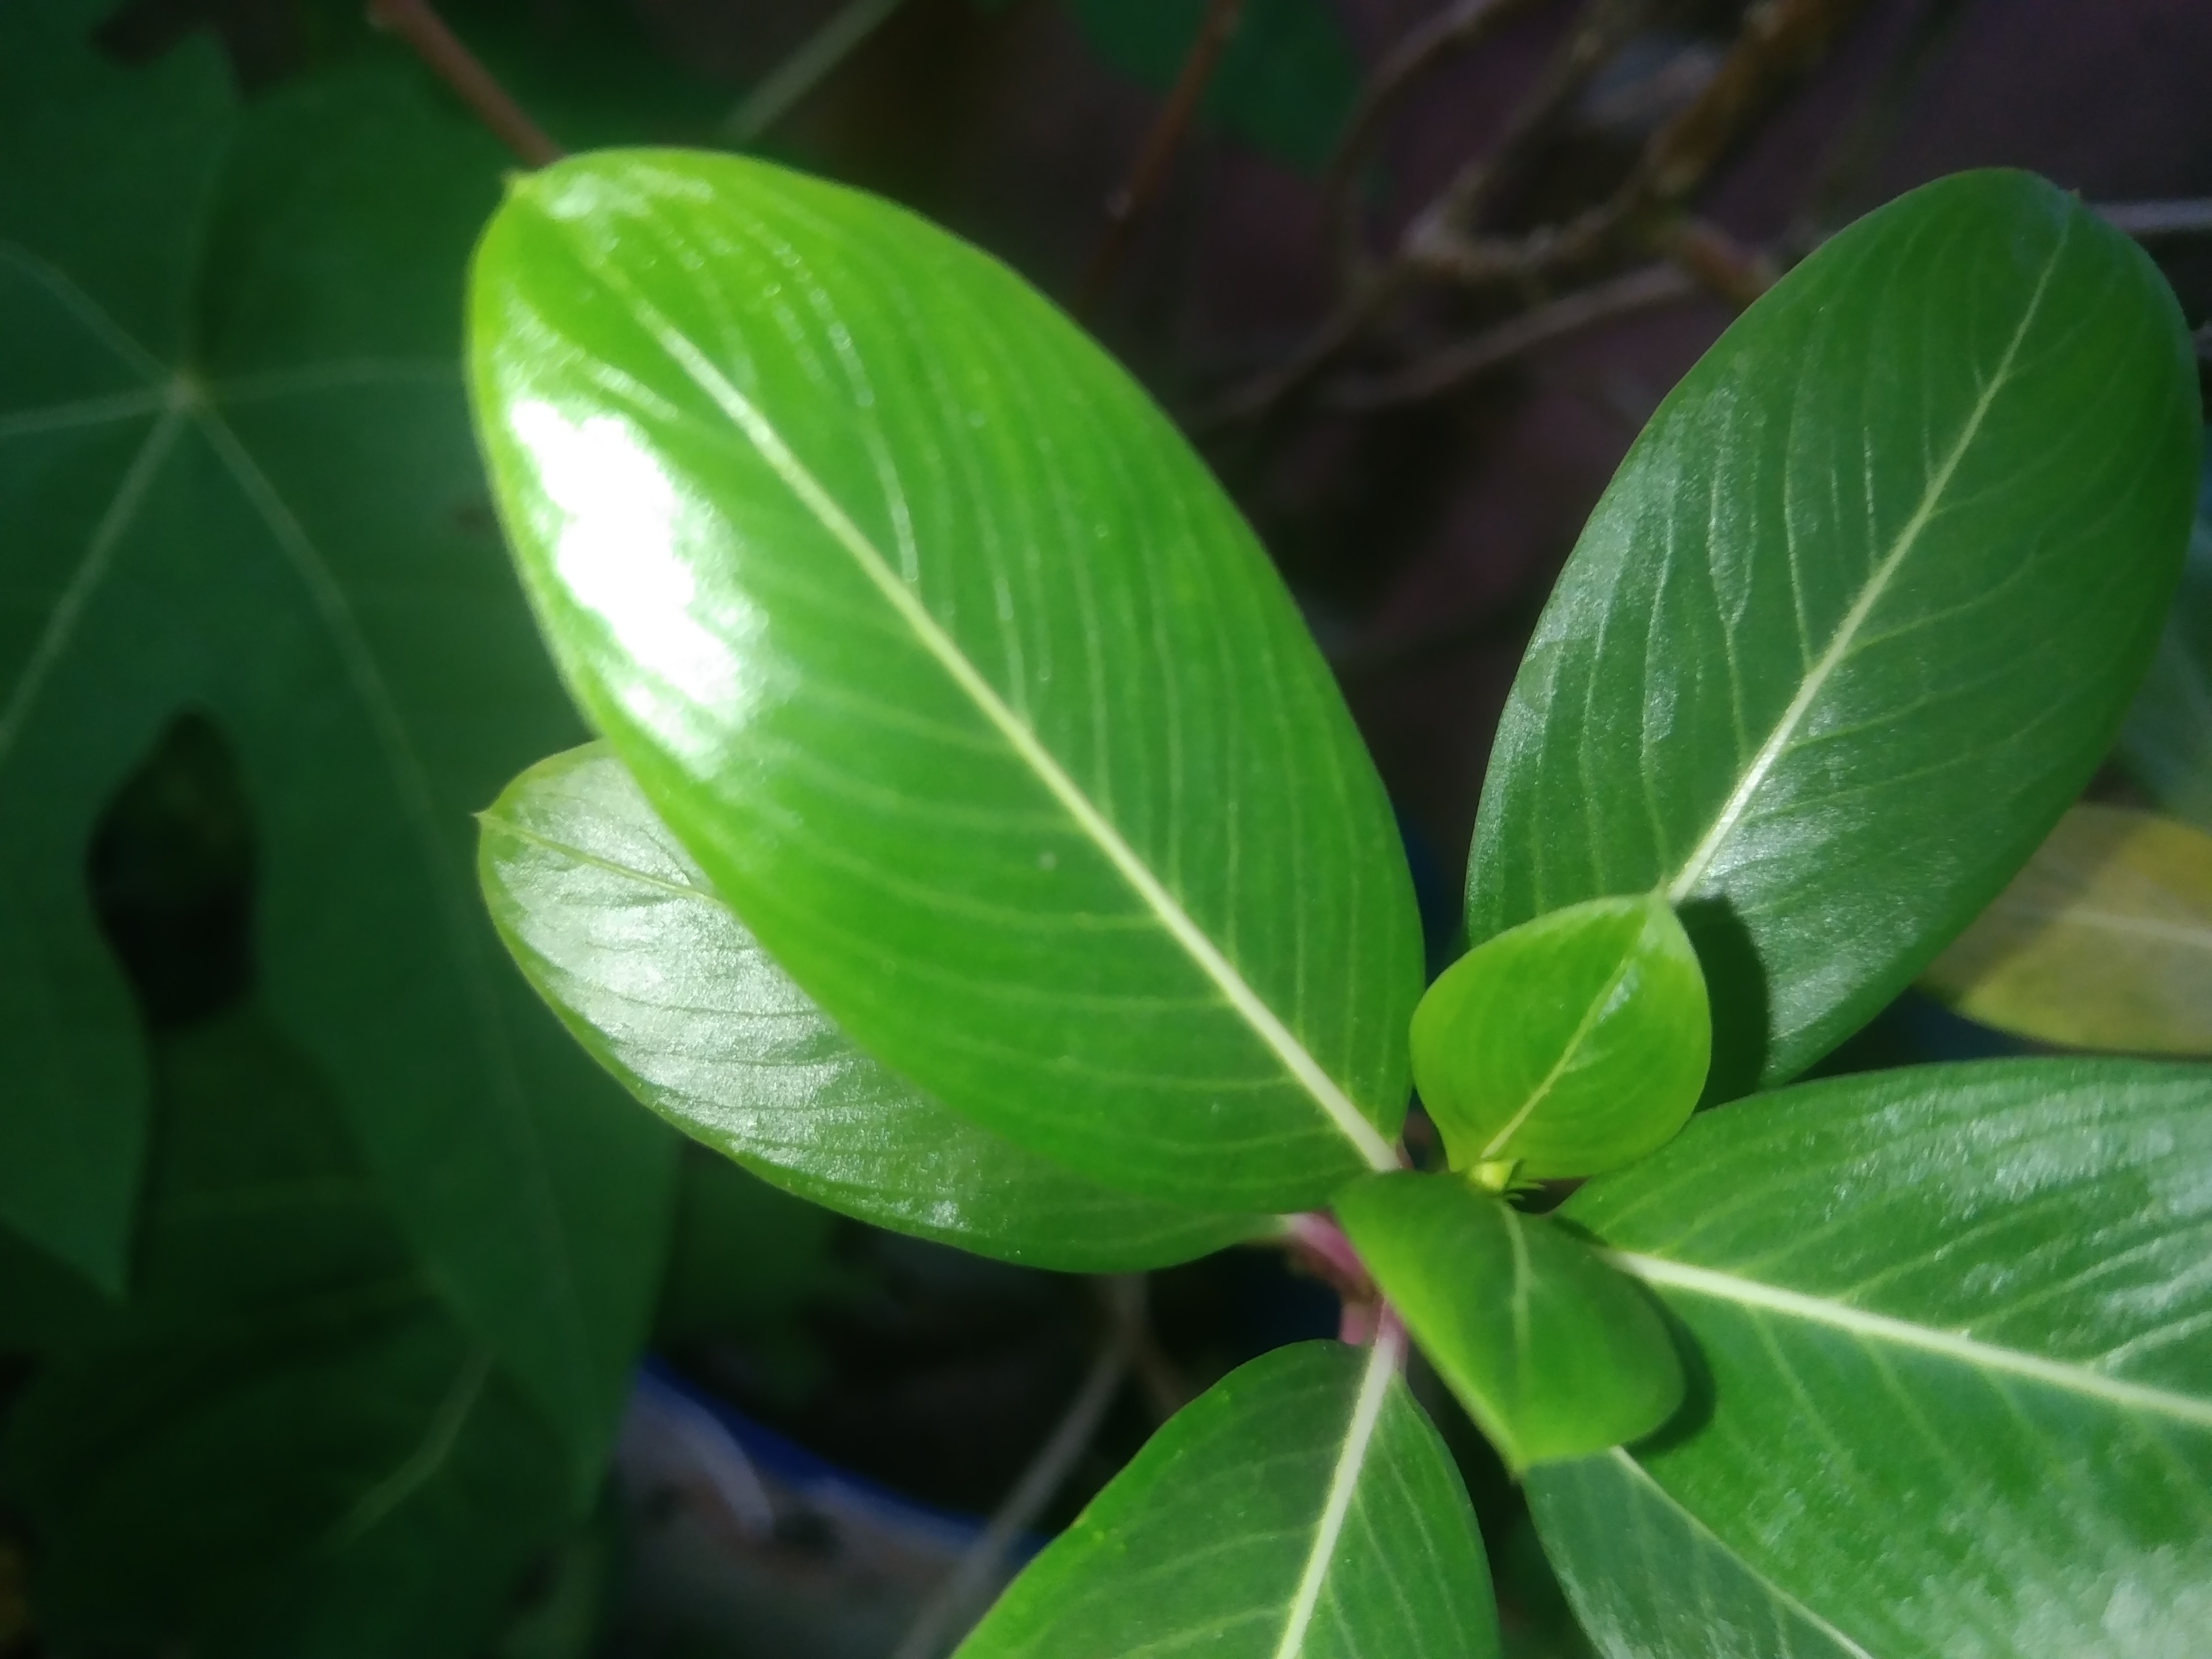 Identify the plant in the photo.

rose periwinkle
